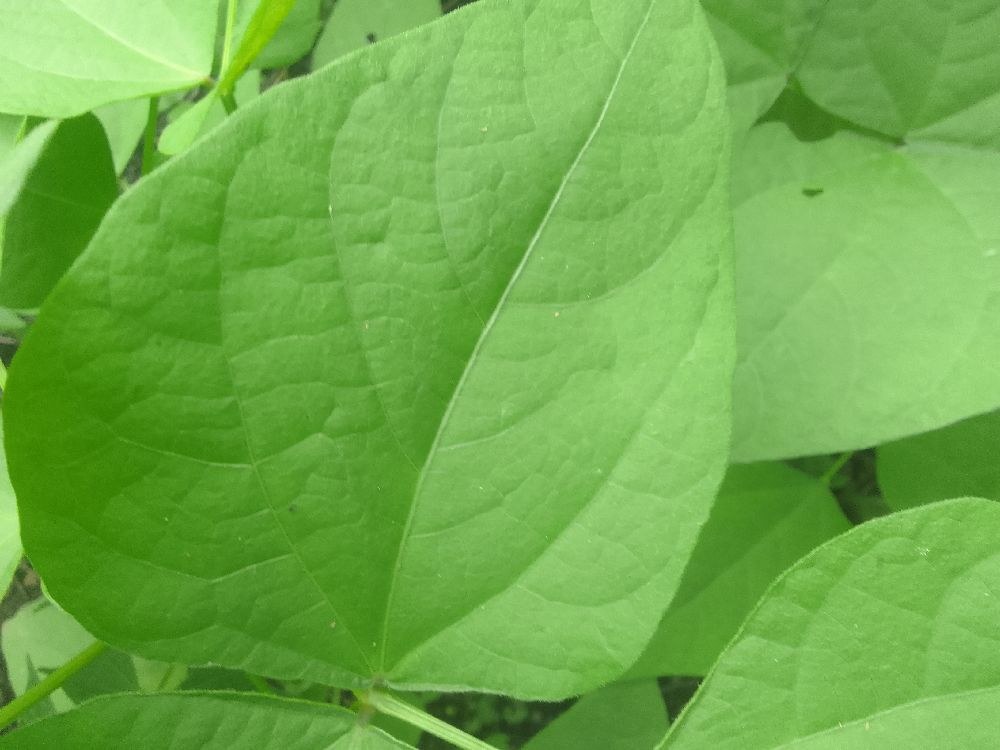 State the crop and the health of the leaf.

common bean, healthy
